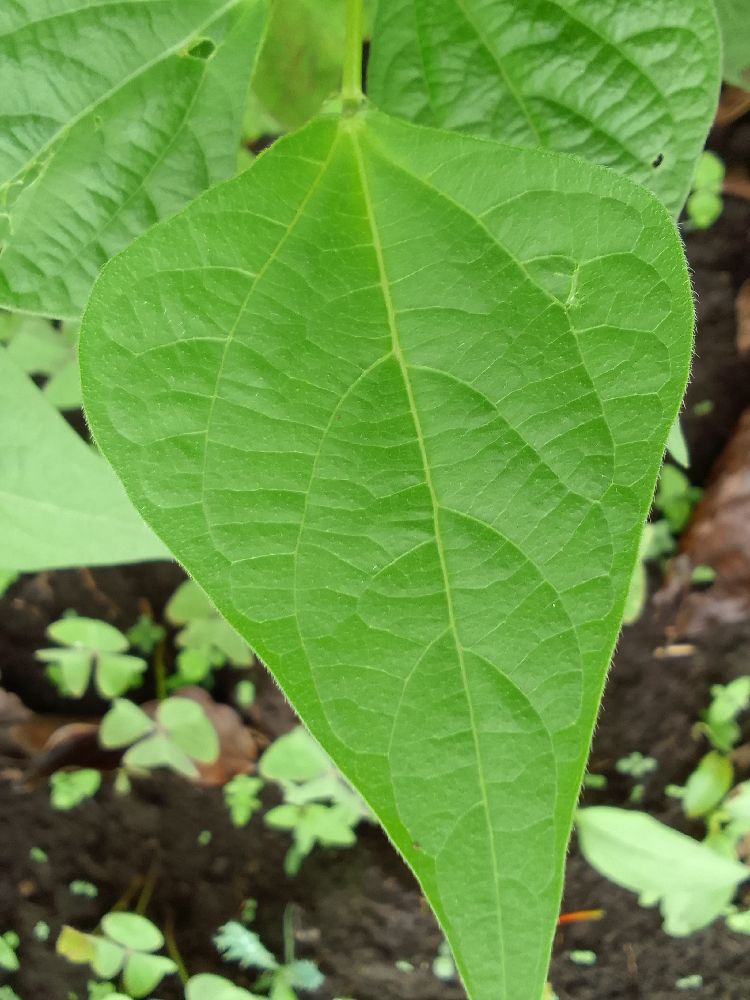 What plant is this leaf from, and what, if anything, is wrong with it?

common bean, healthy
